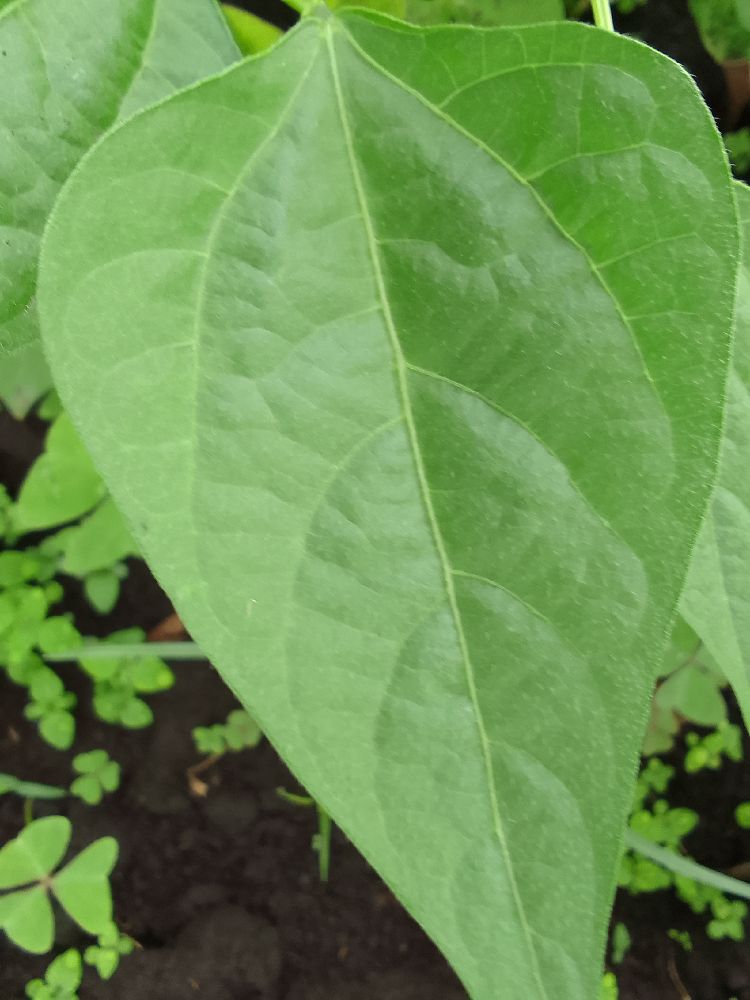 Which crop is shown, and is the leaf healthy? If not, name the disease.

common bean, healthy
